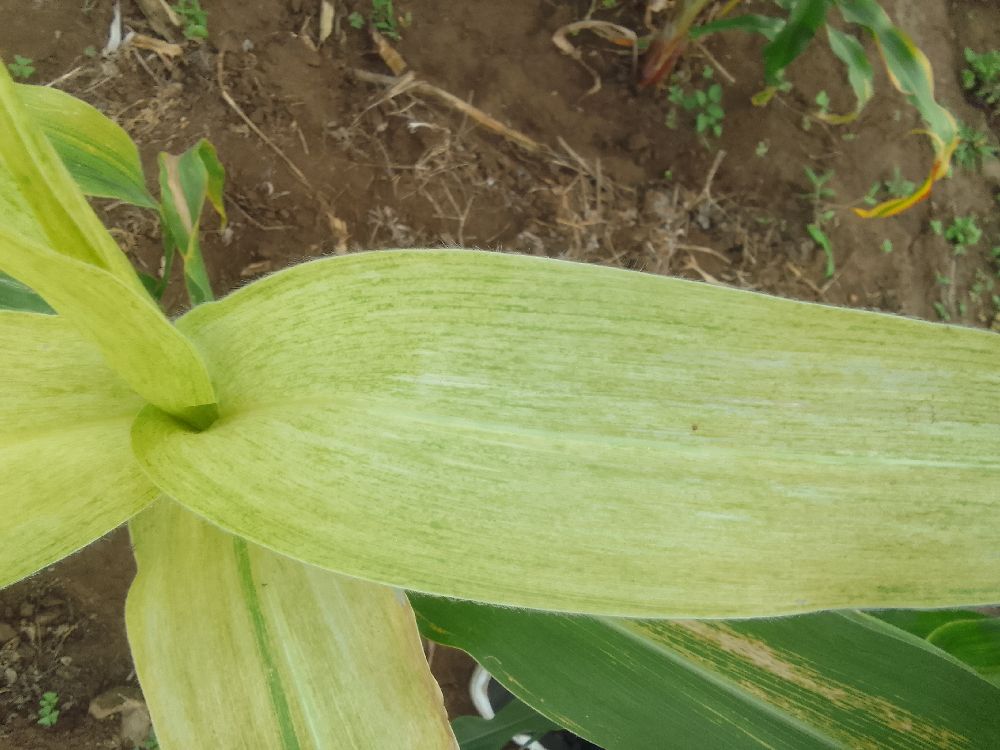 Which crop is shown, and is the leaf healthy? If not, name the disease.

maize, maize lethal necrosis
